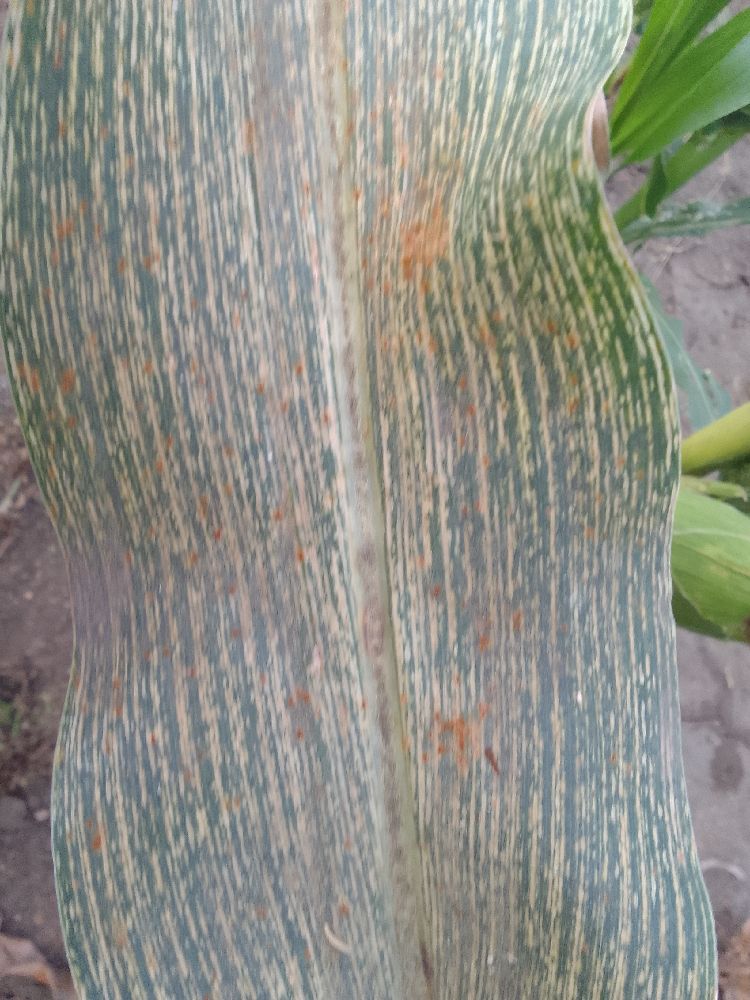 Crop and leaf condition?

maize, maize streak virus
